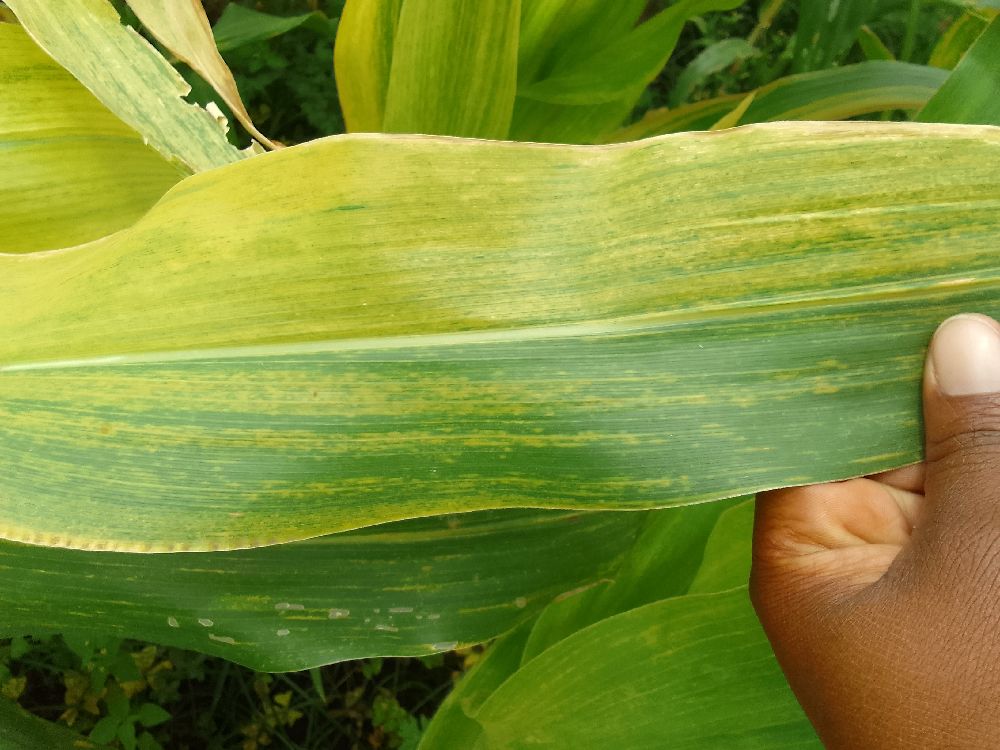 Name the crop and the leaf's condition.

maize, maize lethal necrosis
